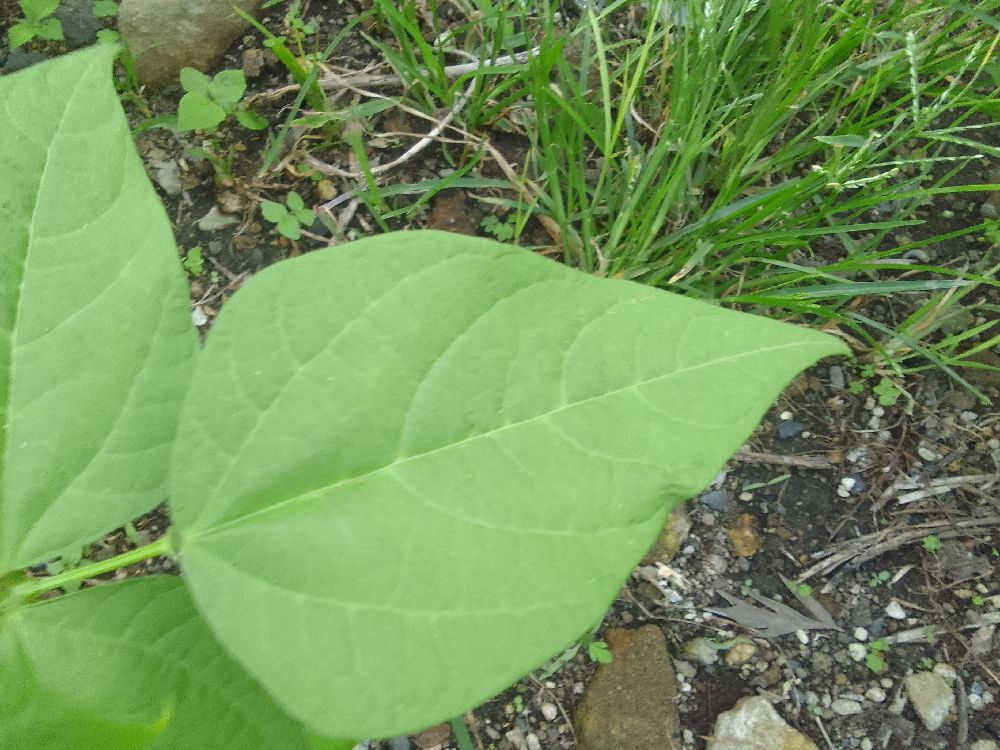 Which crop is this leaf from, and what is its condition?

common bean, healthy
